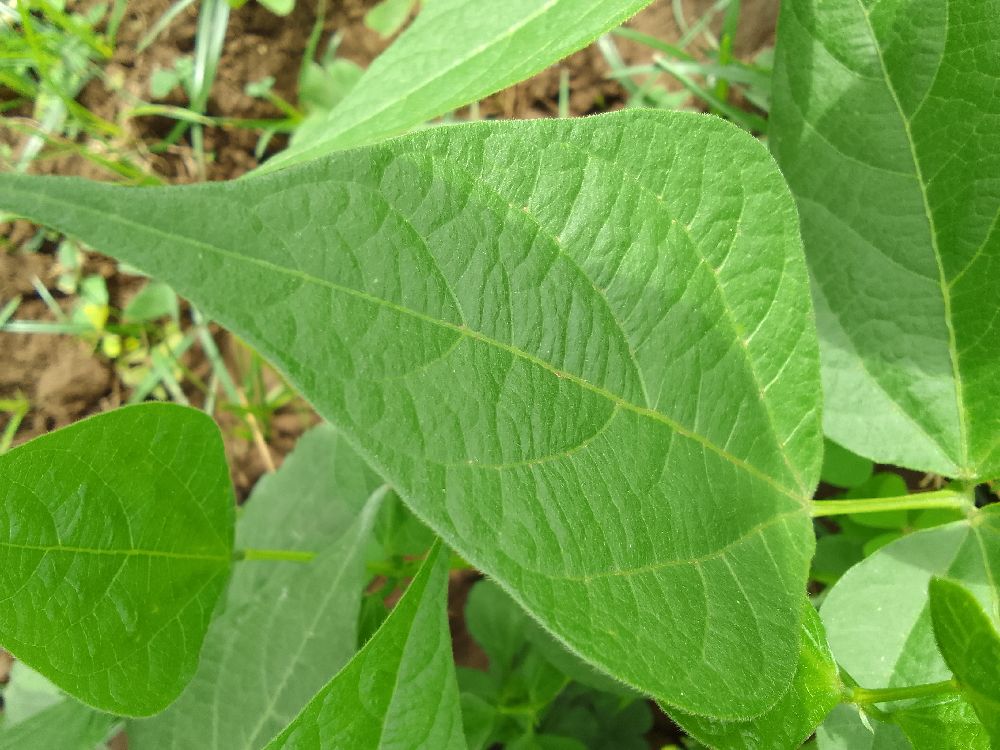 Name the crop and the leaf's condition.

common bean, healthy
